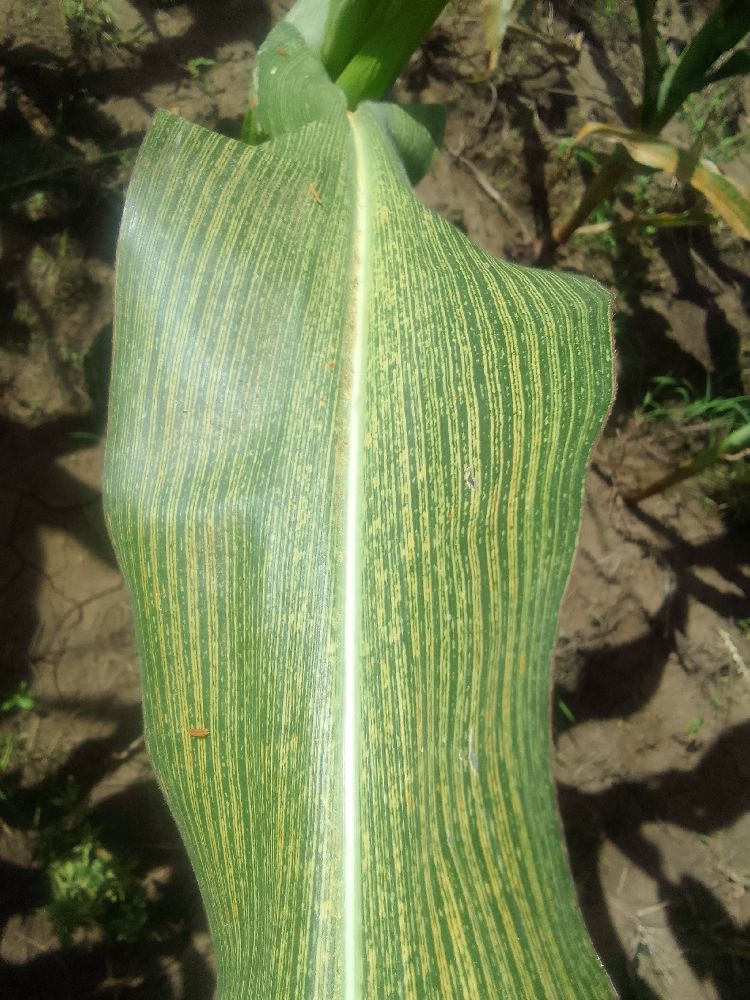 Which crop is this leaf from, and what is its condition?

maize, maize streak virus
